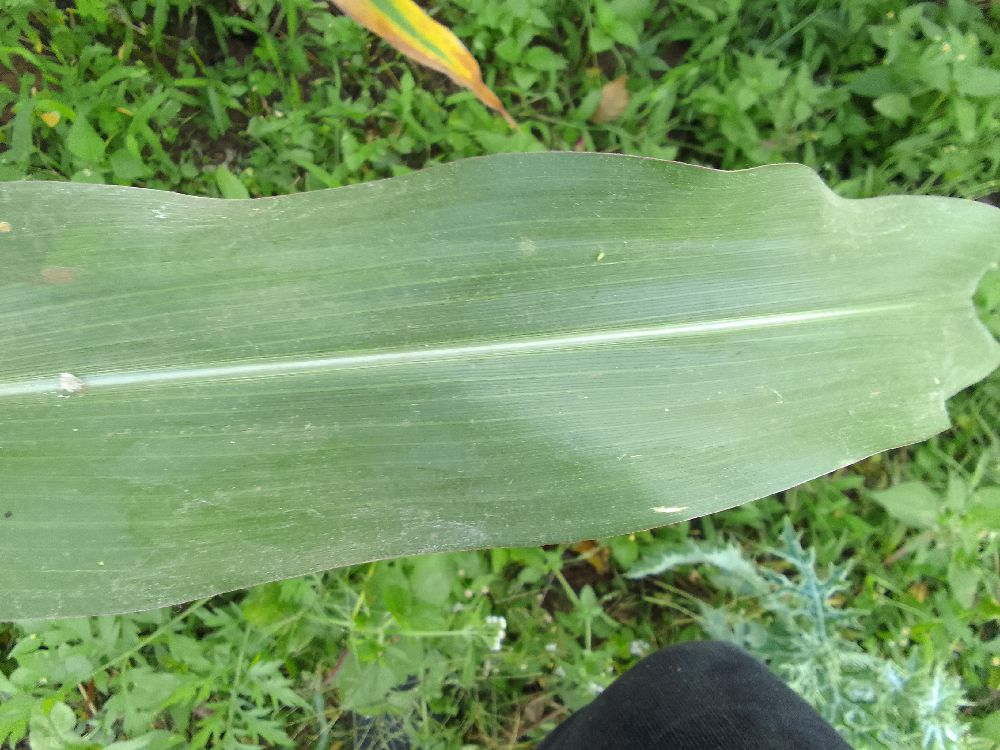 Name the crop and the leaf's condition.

maize, healthy
